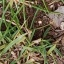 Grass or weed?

grass
